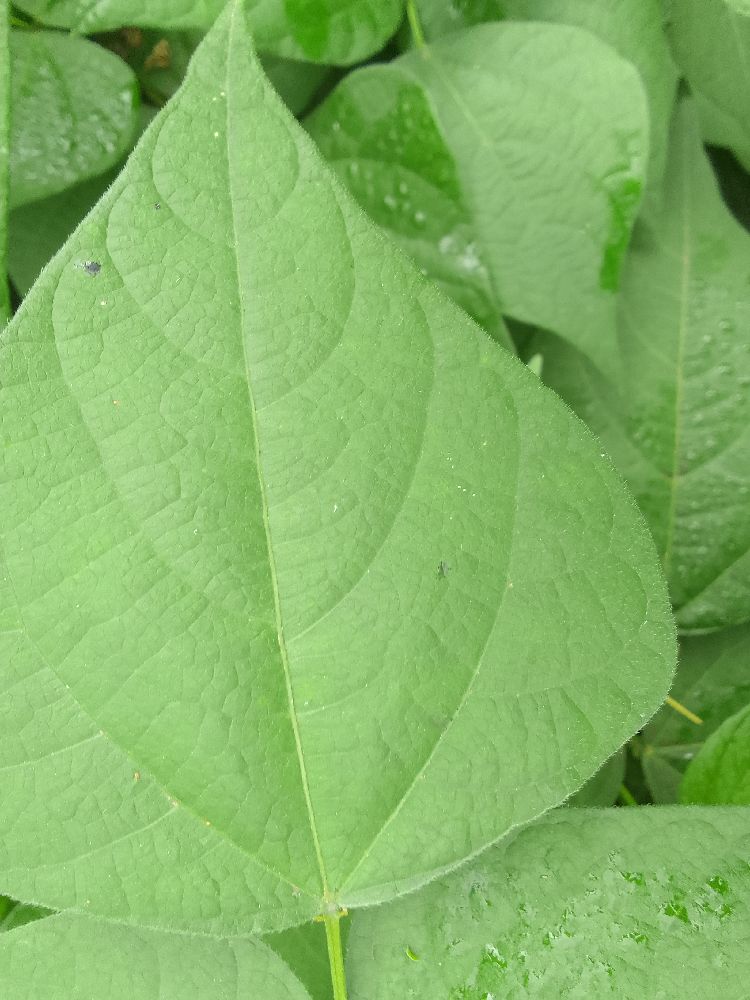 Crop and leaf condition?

common bean, healthy
